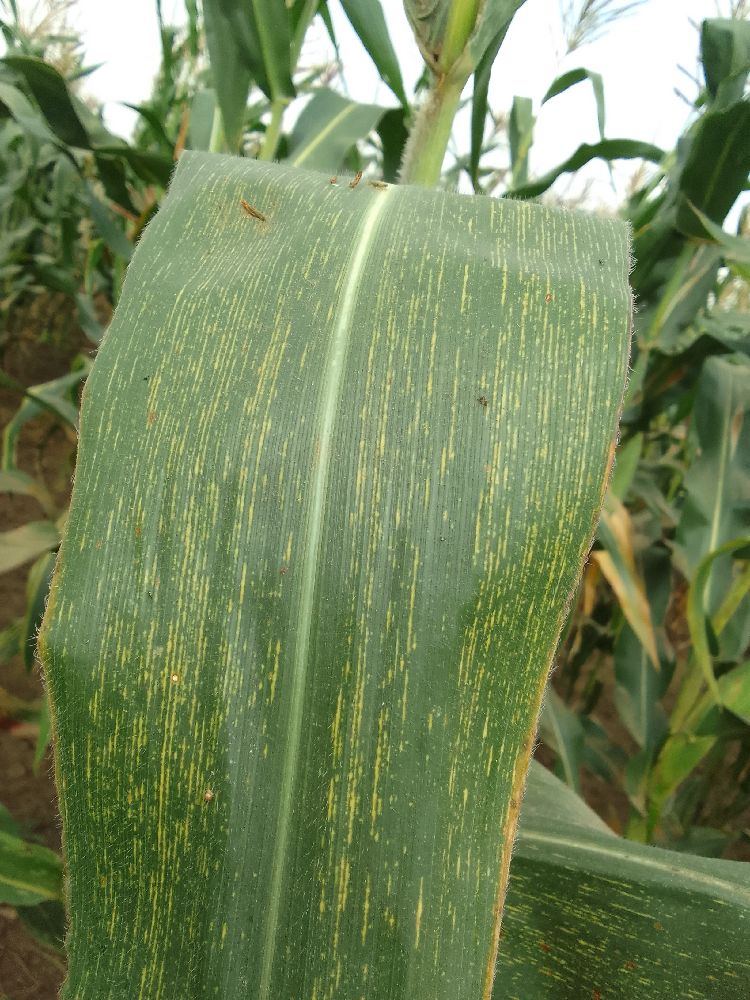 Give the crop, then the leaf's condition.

maize, maize streak virus
